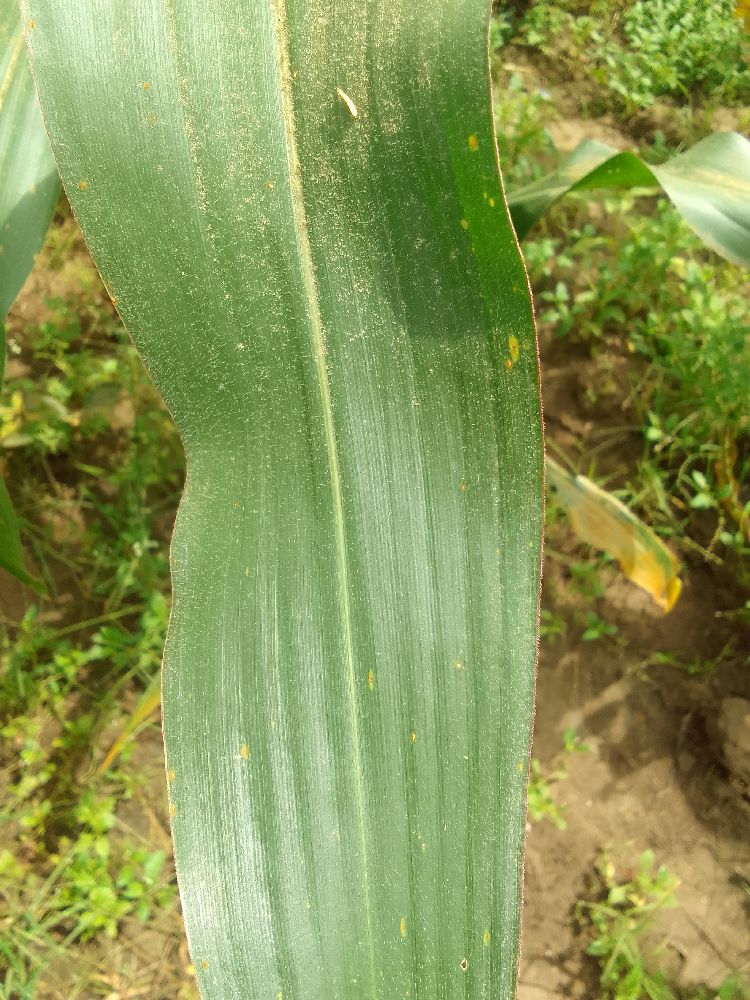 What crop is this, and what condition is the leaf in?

maize, healthy
